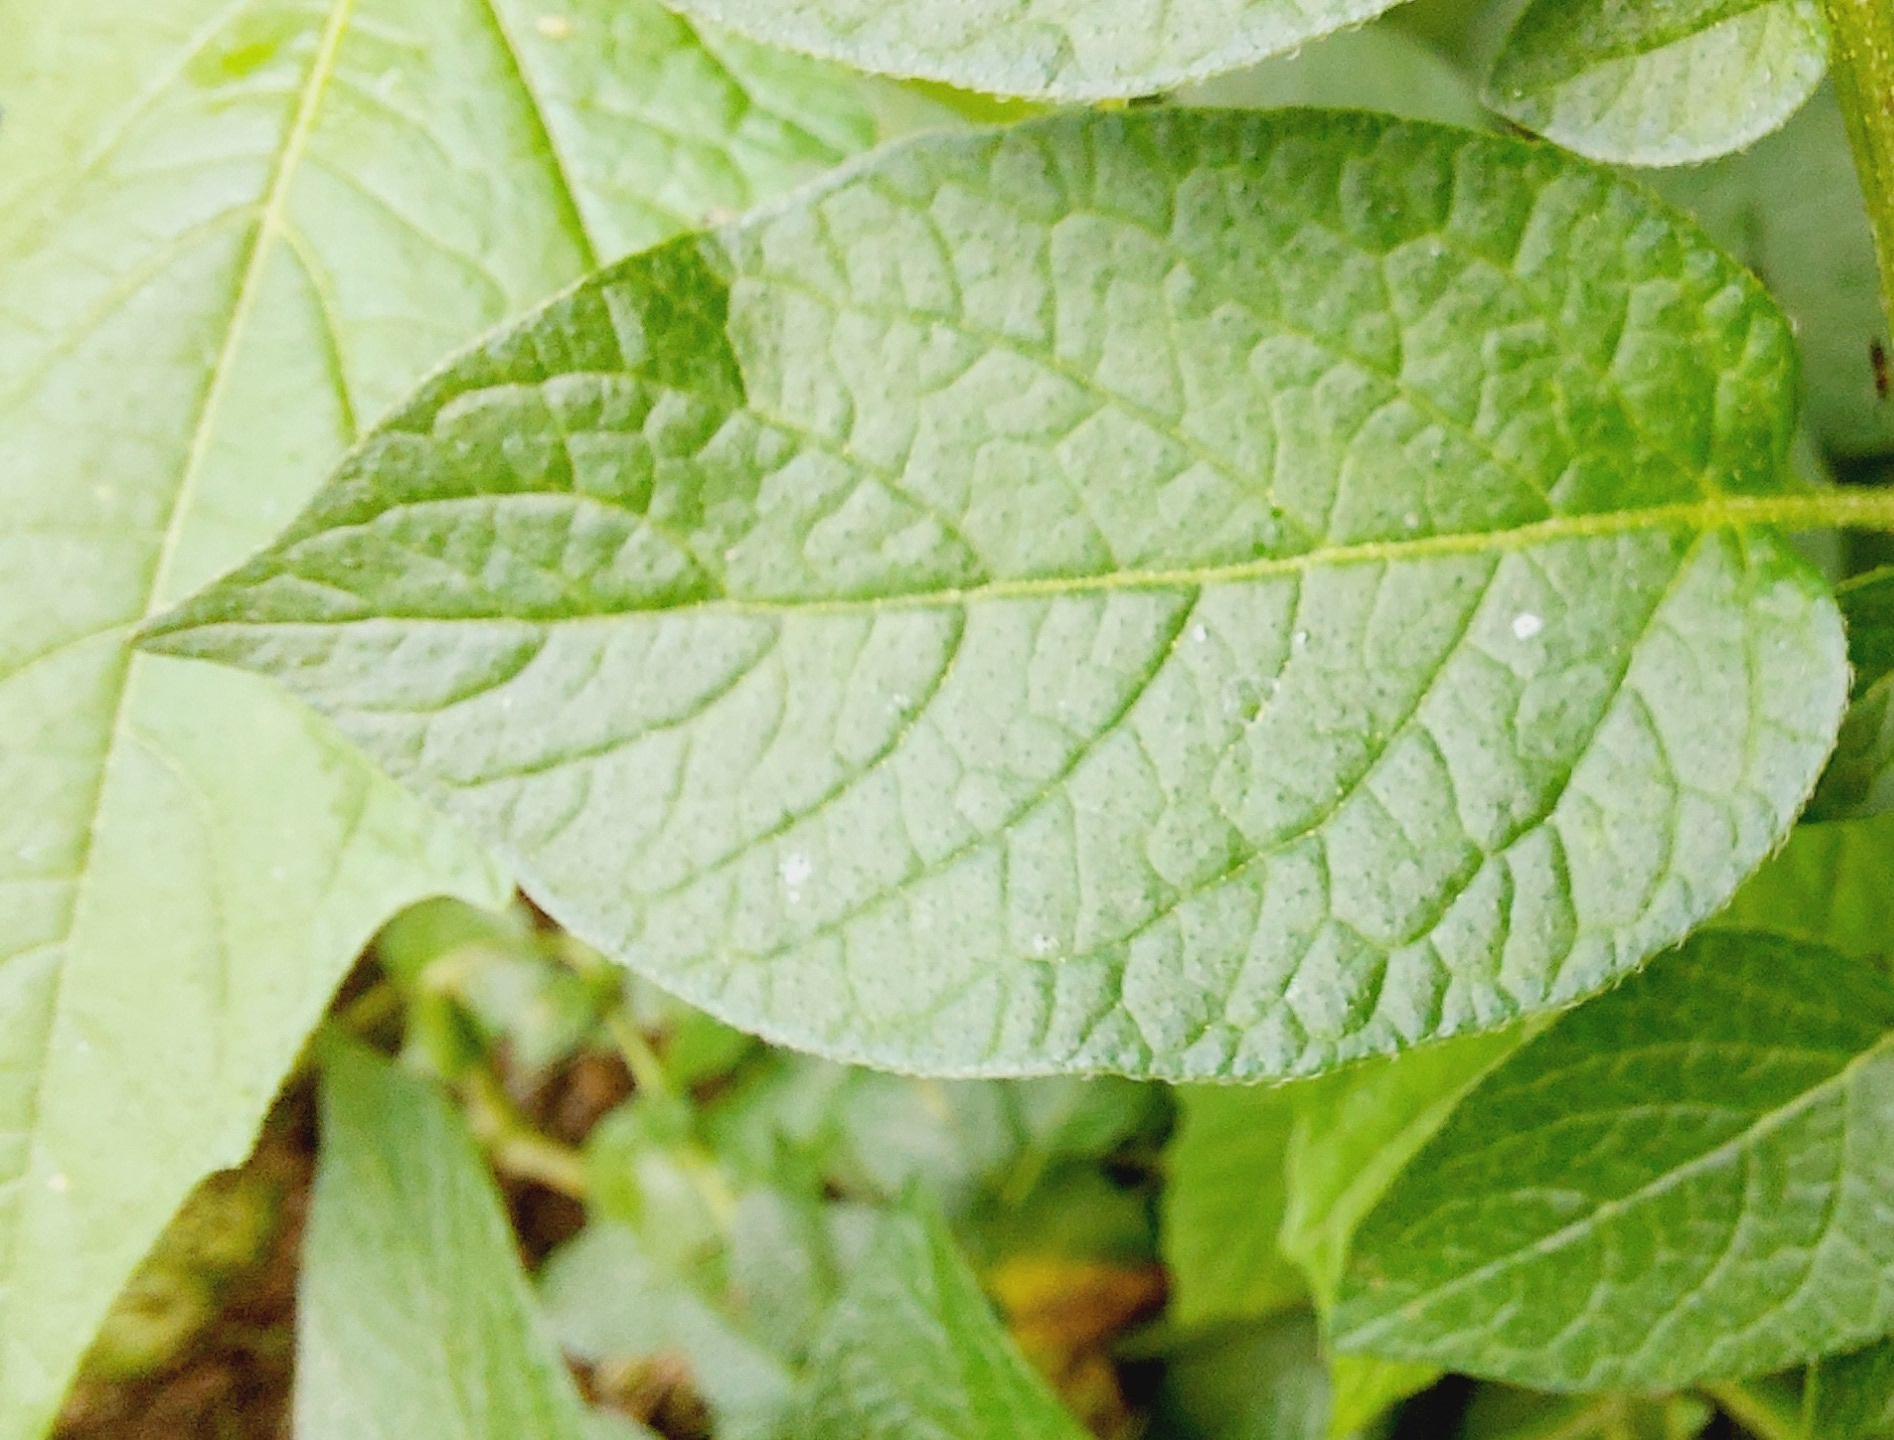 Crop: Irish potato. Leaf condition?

healthy
